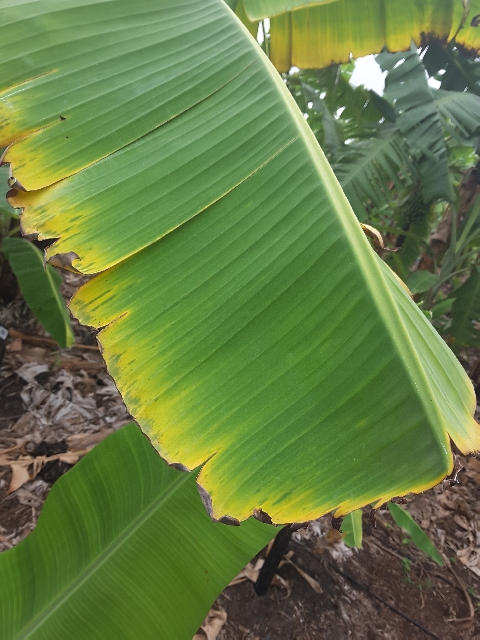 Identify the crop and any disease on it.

banana, fusarium wilt race 1
